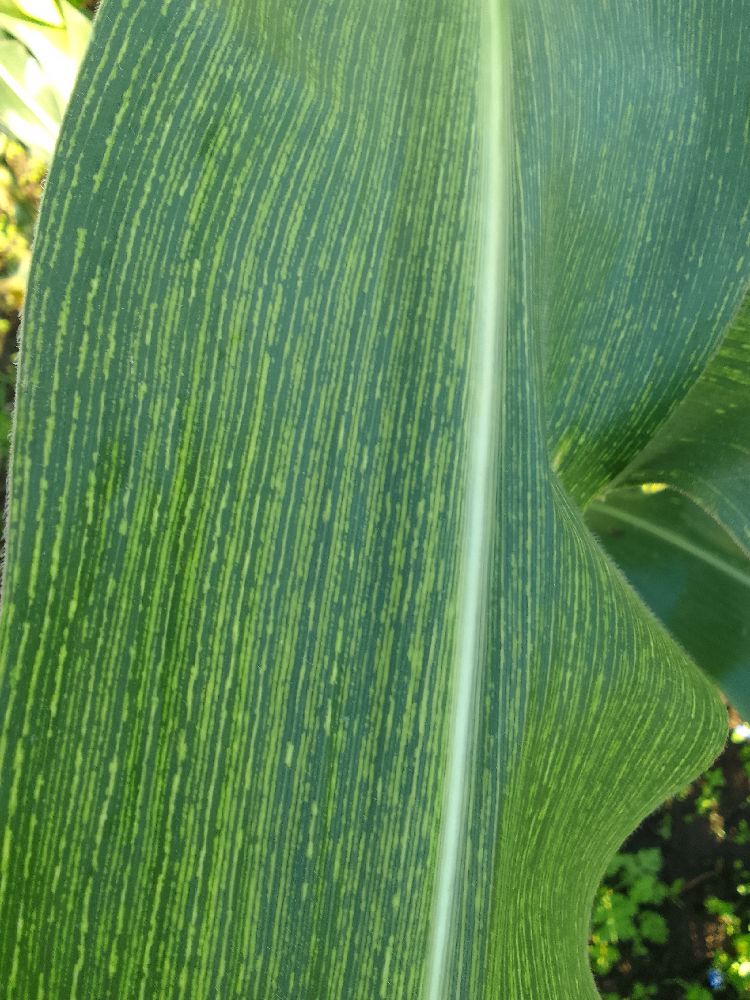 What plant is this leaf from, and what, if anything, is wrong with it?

maize, maize streak virus
